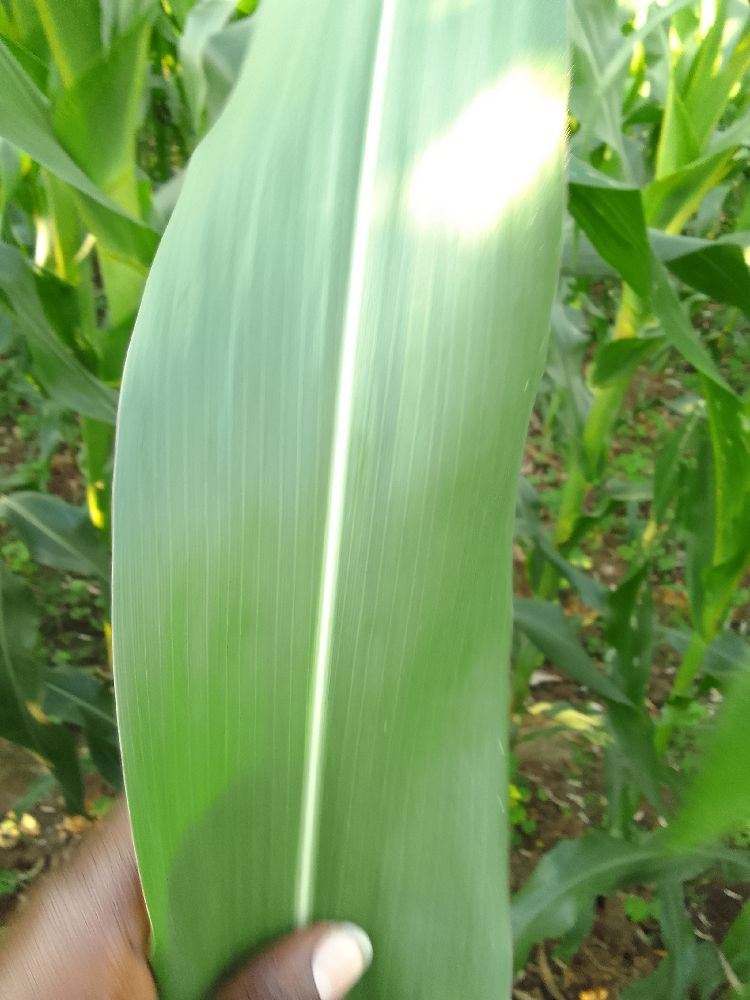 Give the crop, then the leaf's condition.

maize, healthy
